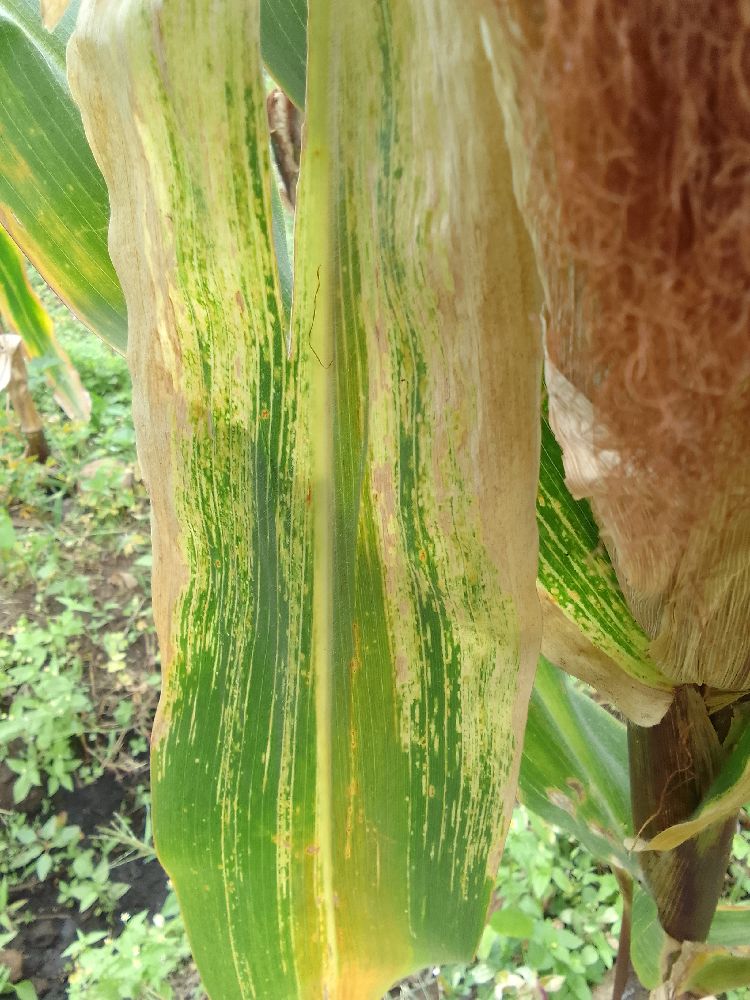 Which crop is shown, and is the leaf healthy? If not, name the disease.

maize, maize lethal necrosis
